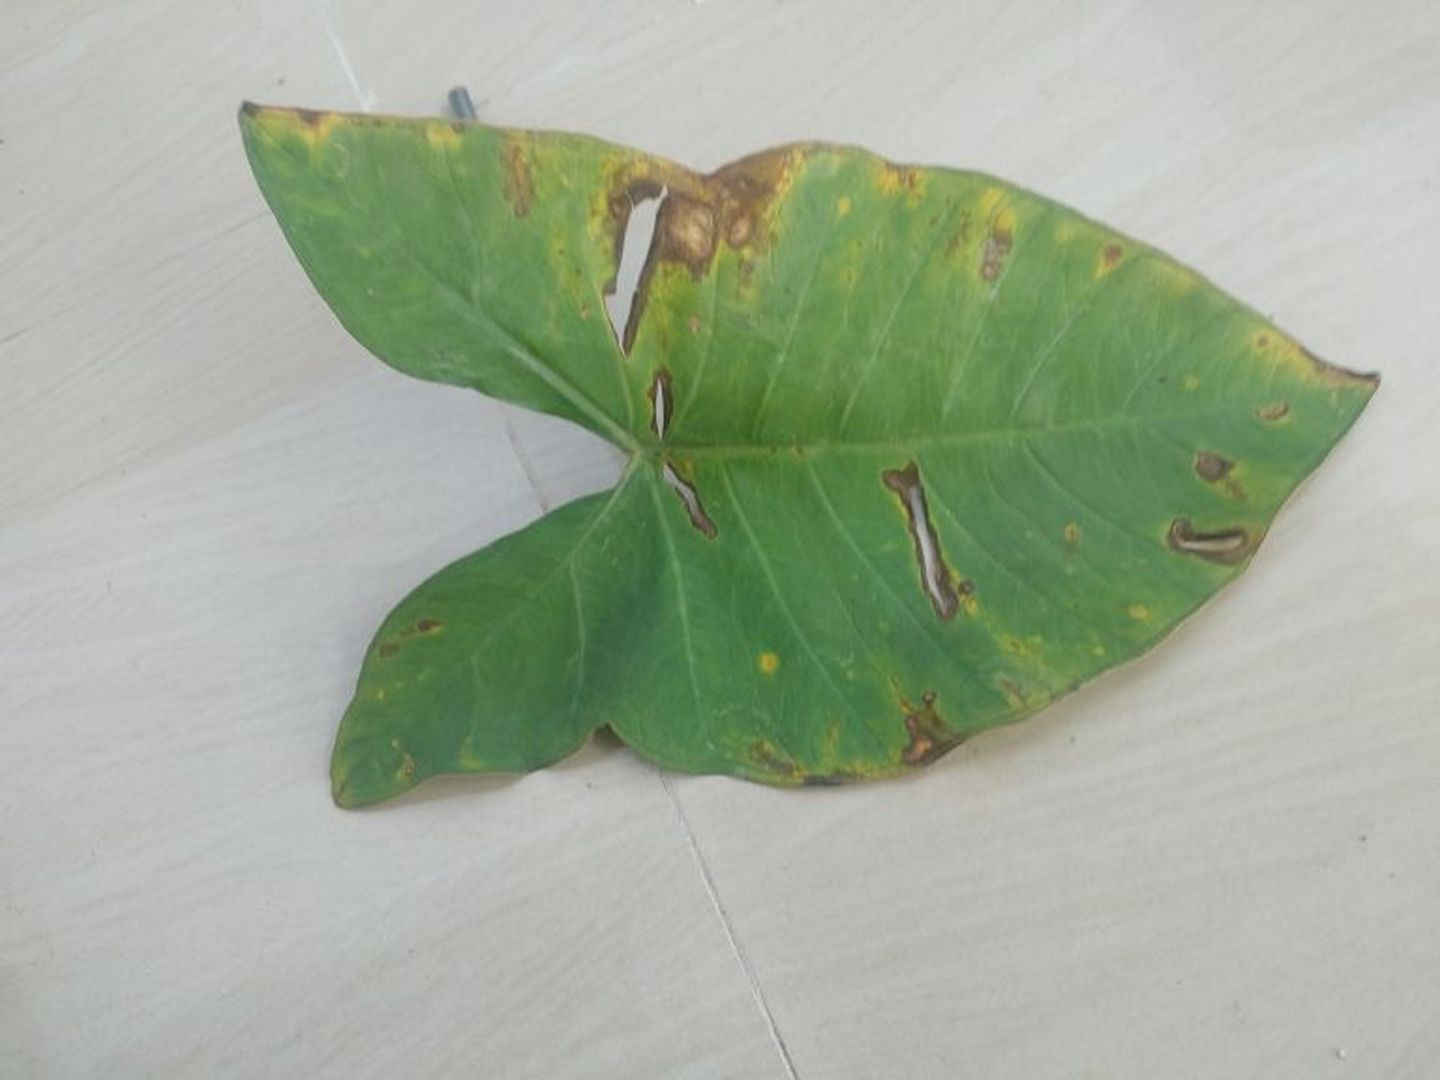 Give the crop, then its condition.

taro, leaf blight
